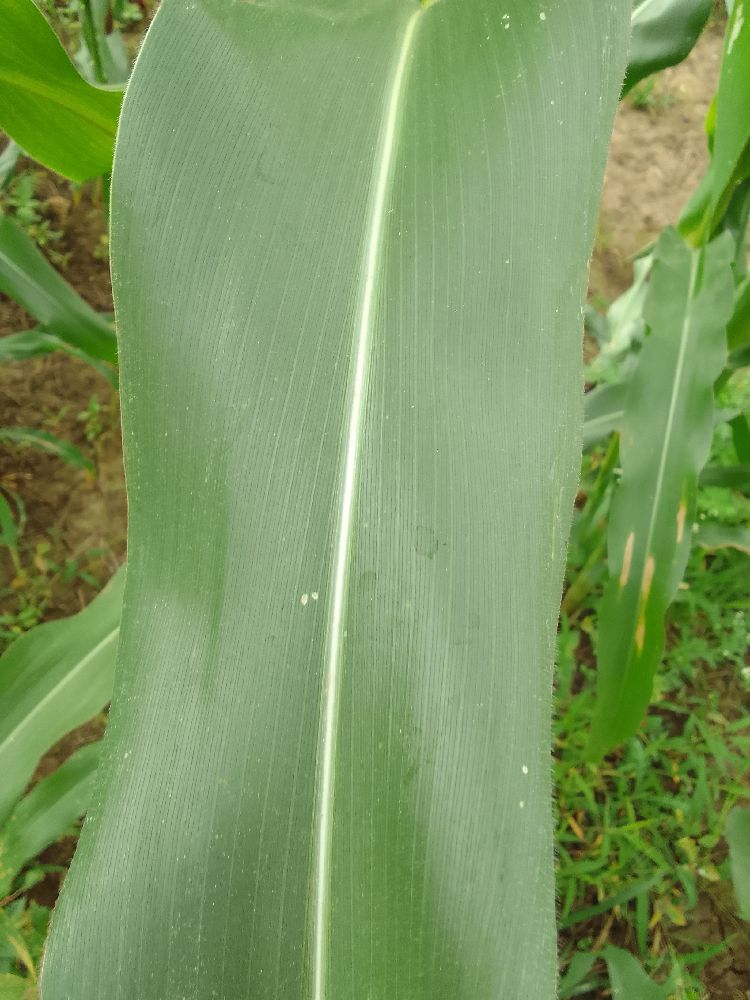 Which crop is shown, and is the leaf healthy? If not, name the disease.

maize, healthy
